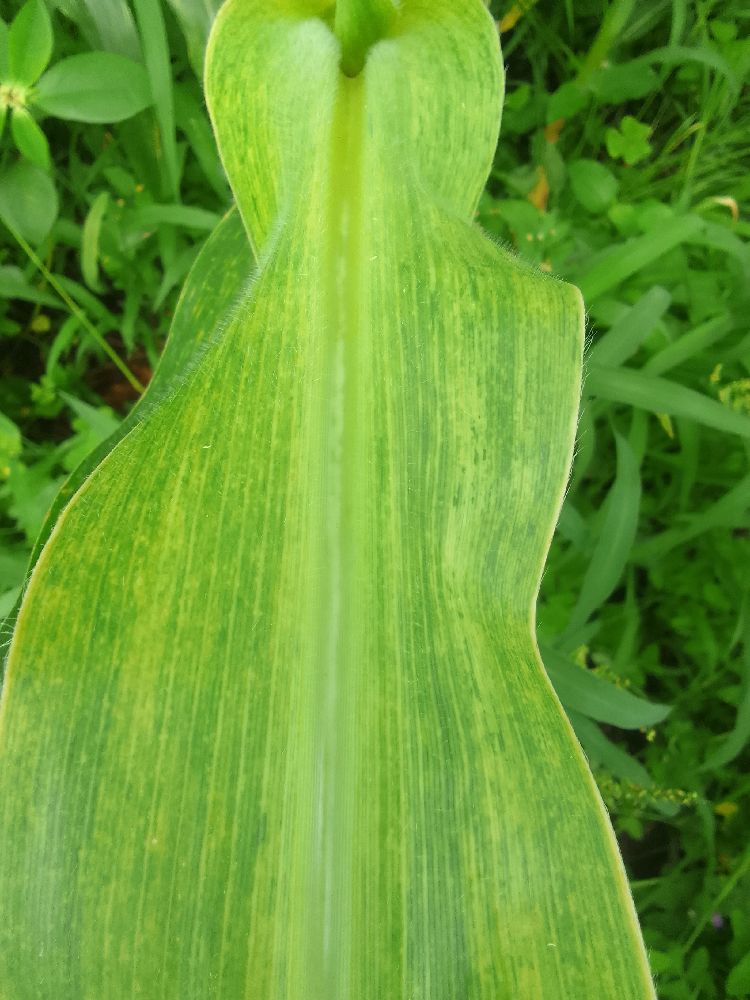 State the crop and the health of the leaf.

maize, maize lethal necrosis
